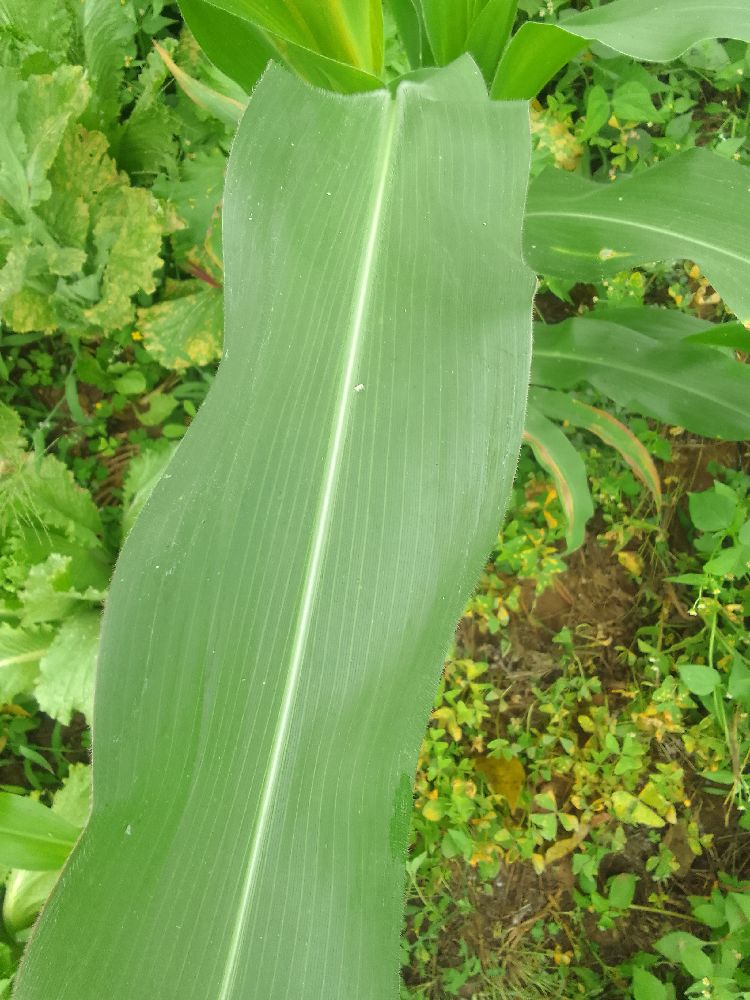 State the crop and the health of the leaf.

maize, healthy
